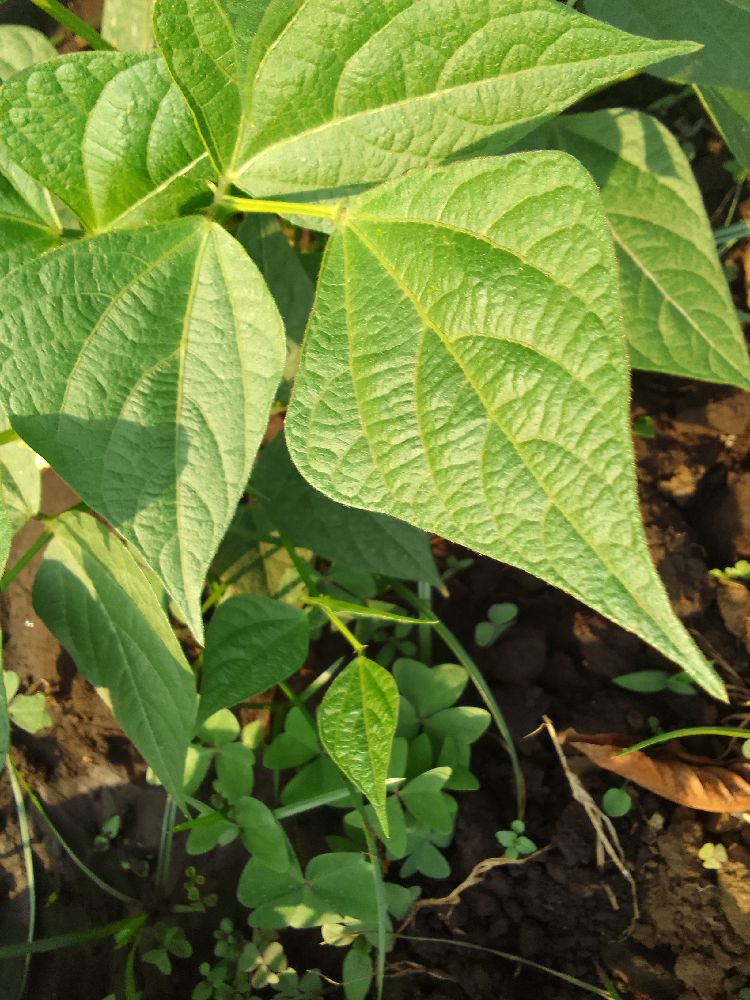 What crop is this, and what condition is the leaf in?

common bean, healthy
